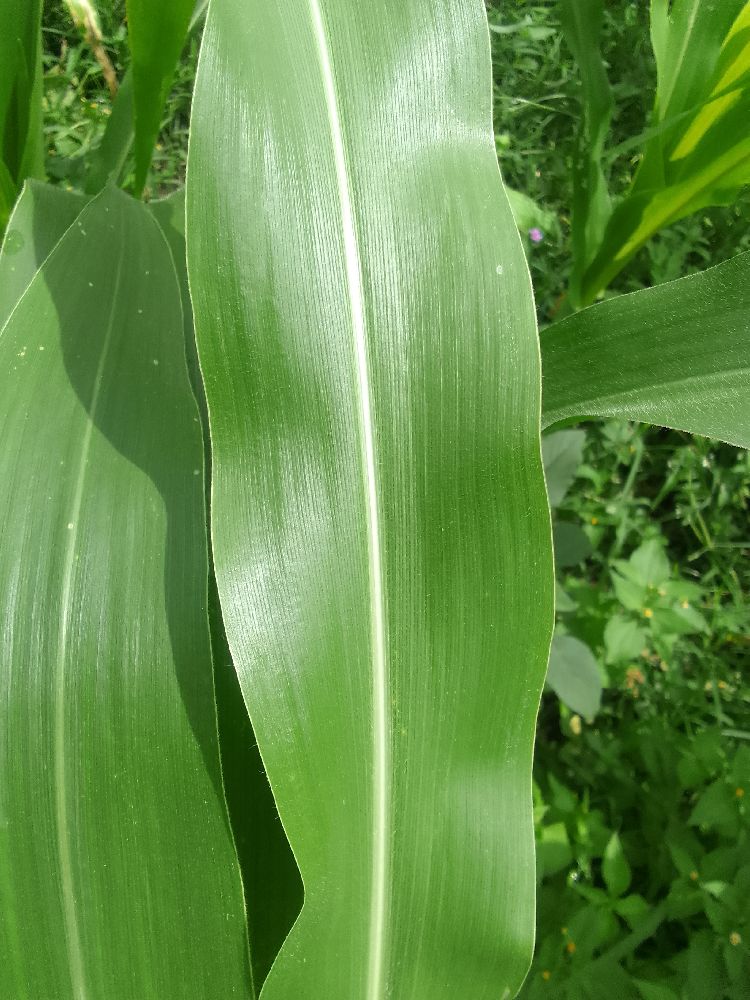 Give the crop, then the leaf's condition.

maize, healthy
